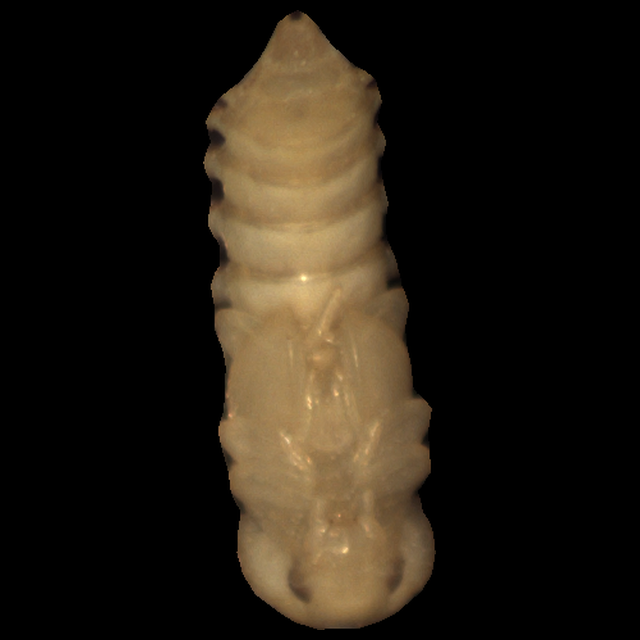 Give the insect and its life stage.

mealworm pupa
